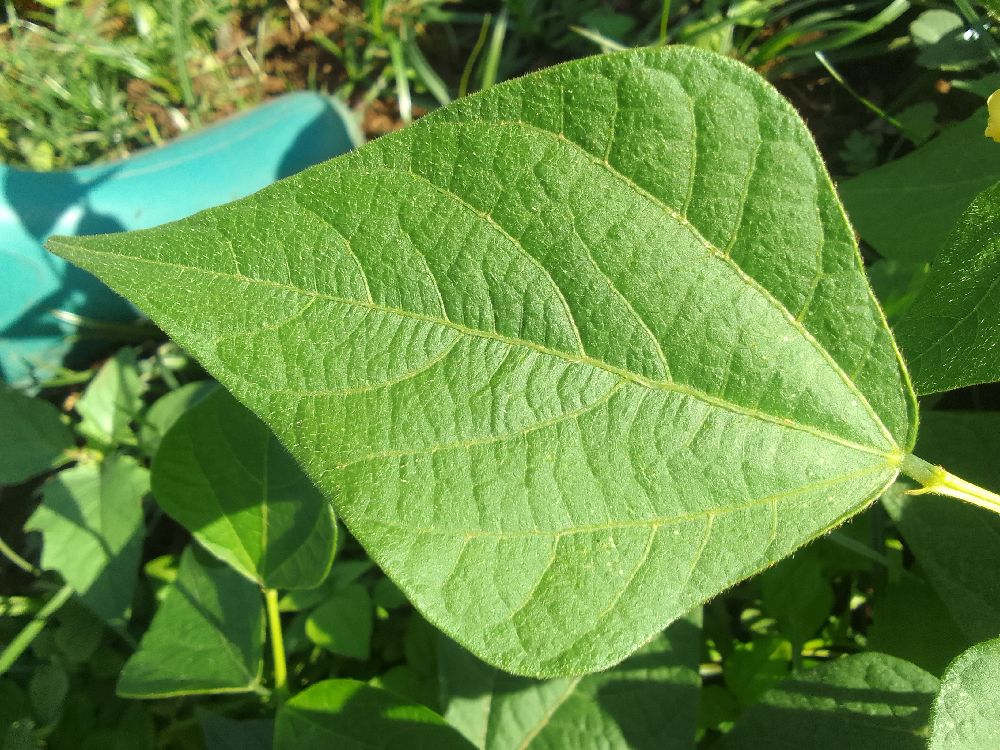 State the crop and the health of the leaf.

common bean, healthy
